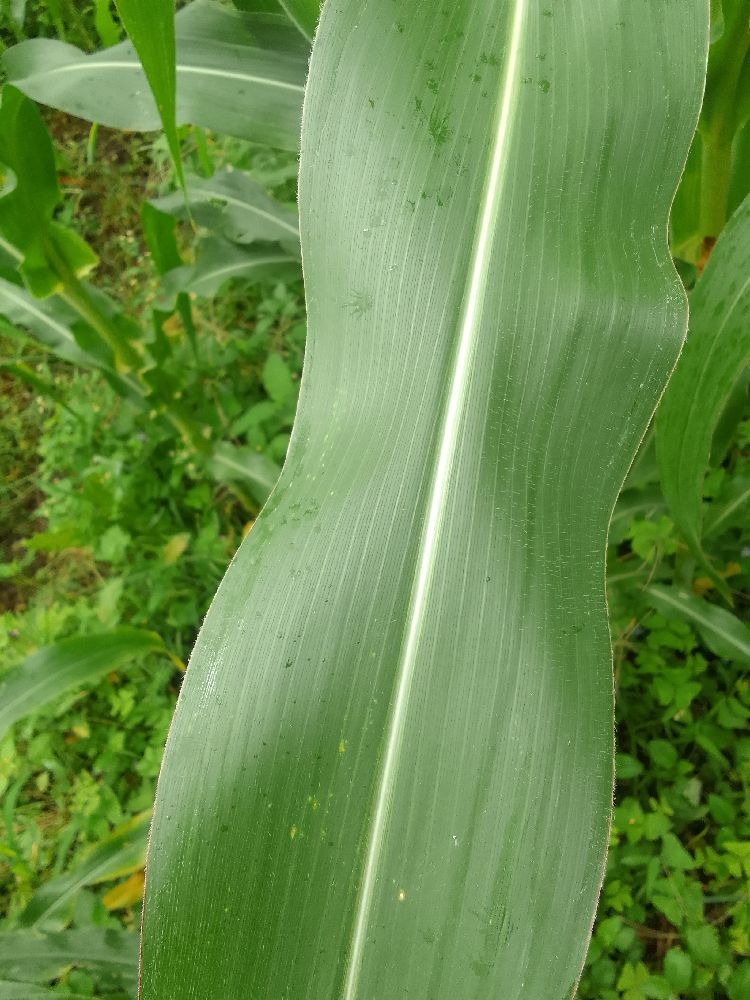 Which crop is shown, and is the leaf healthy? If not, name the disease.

maize, healthy
